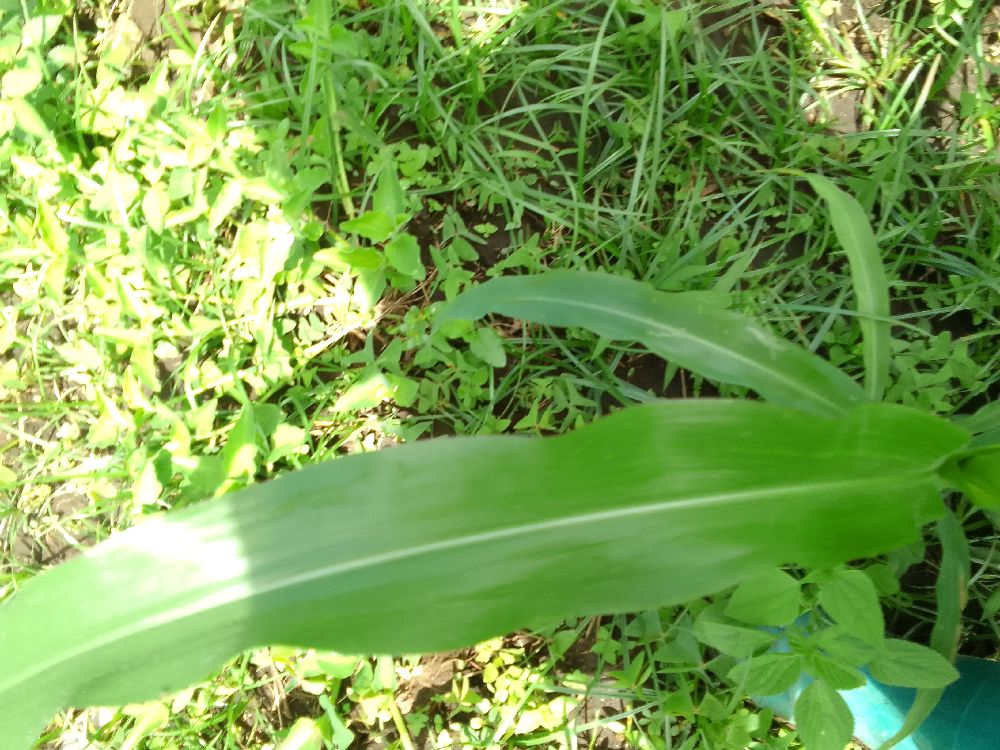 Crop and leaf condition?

maize, healthy
